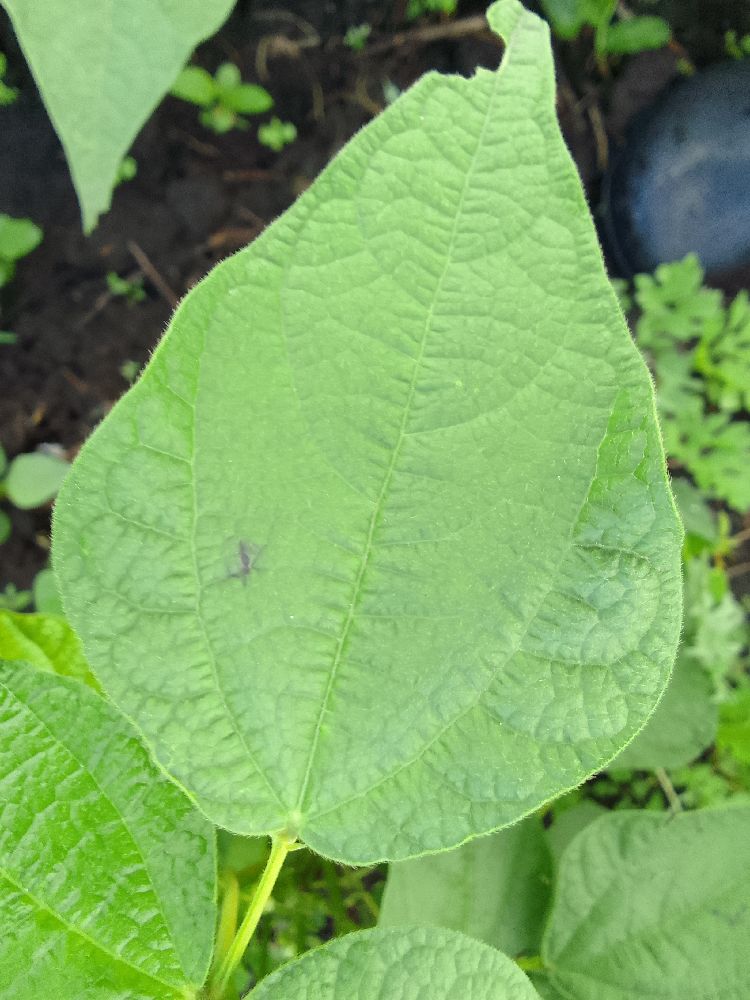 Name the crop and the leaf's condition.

common bean, healthy
